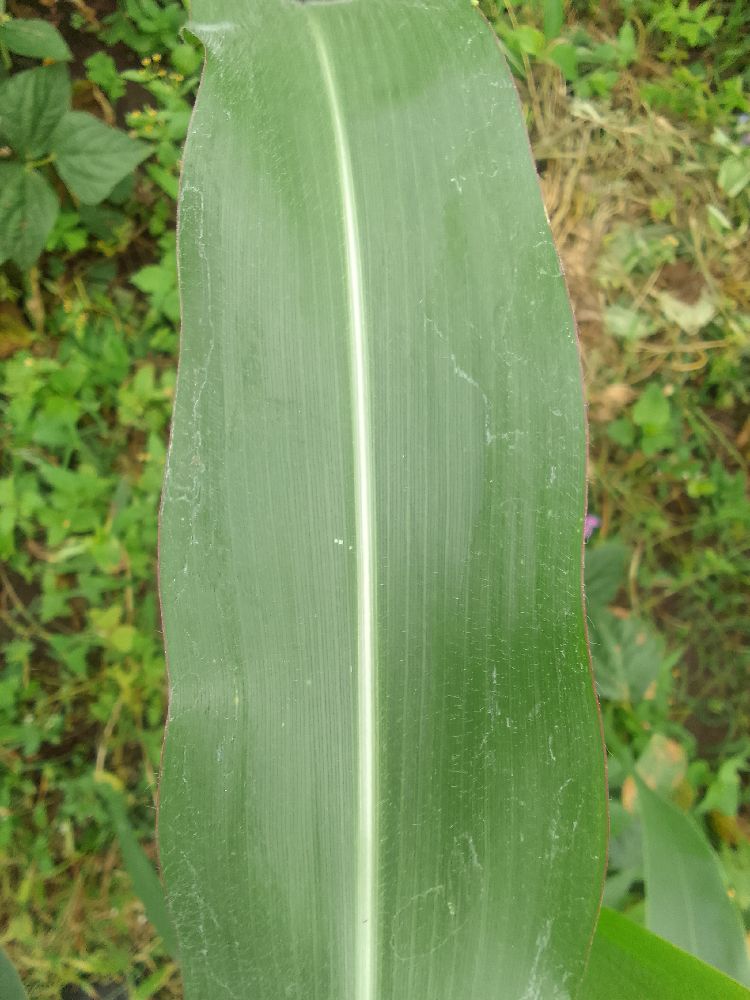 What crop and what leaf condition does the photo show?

maize, healthy
